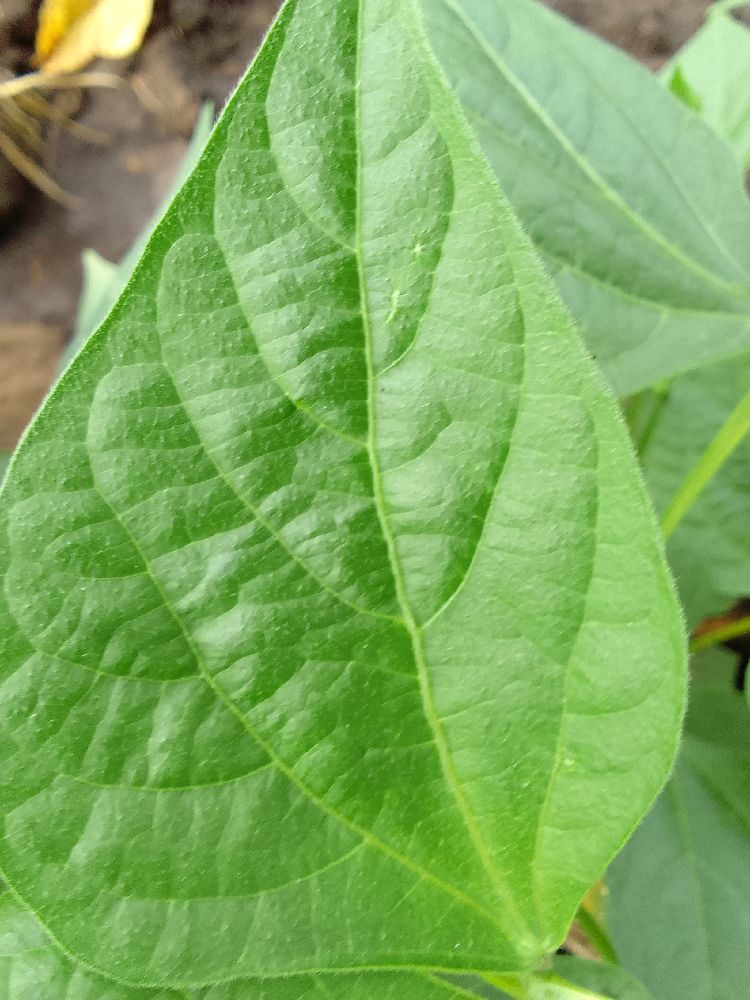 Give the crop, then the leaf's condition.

common bean, healthy
